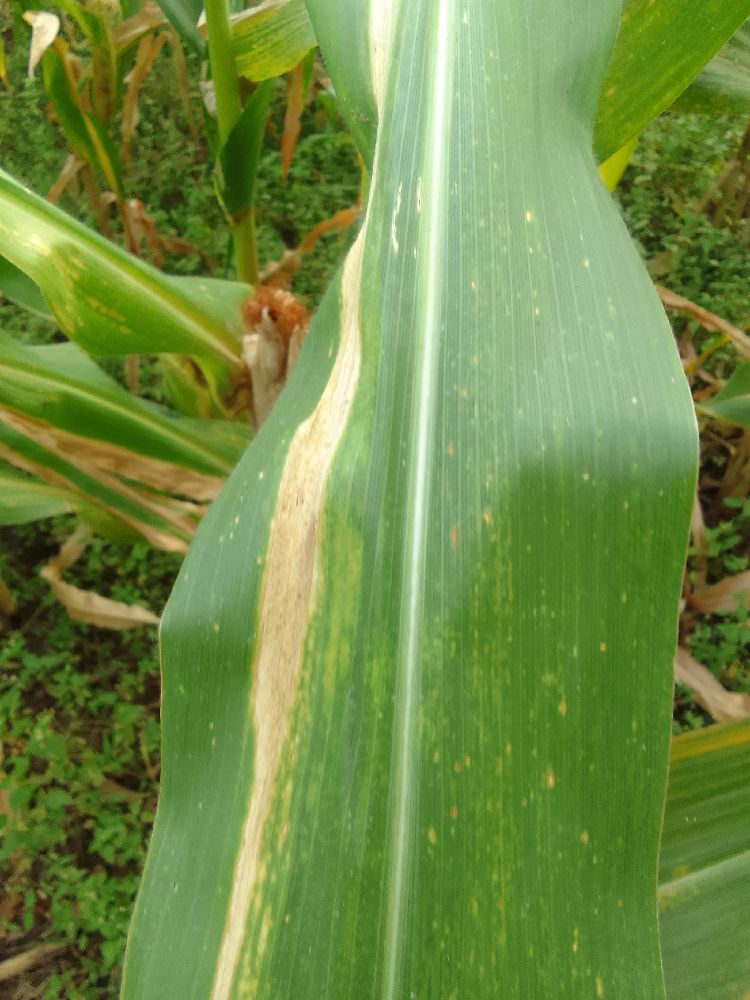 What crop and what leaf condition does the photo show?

maize, maize lethal necrosis
